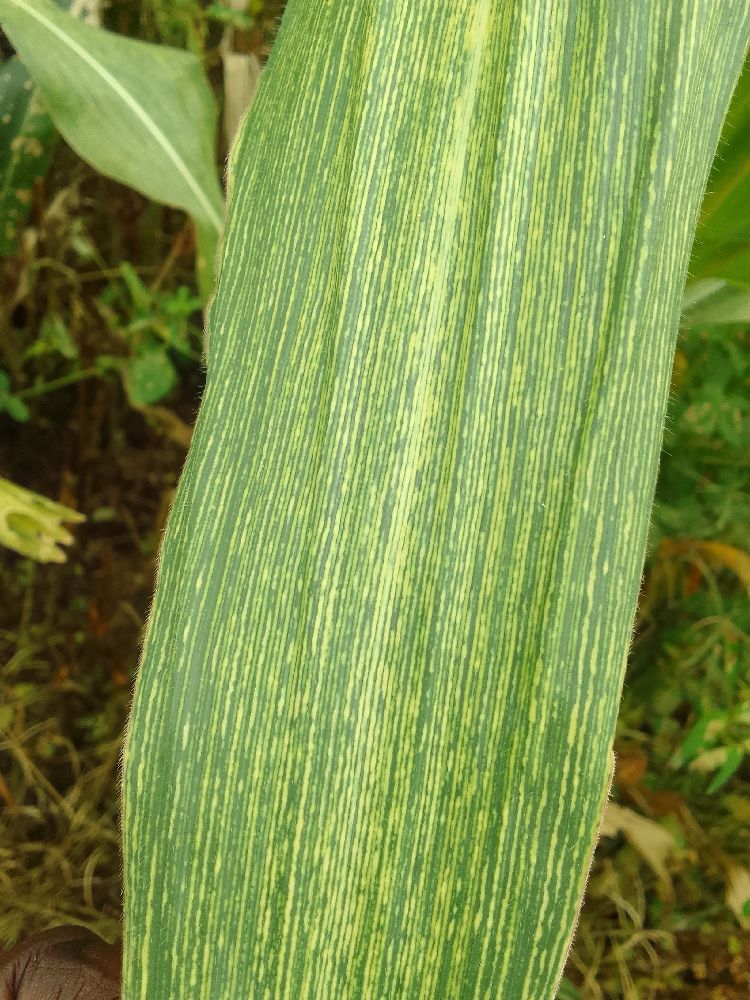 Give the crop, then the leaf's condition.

maize, maize streak virus
